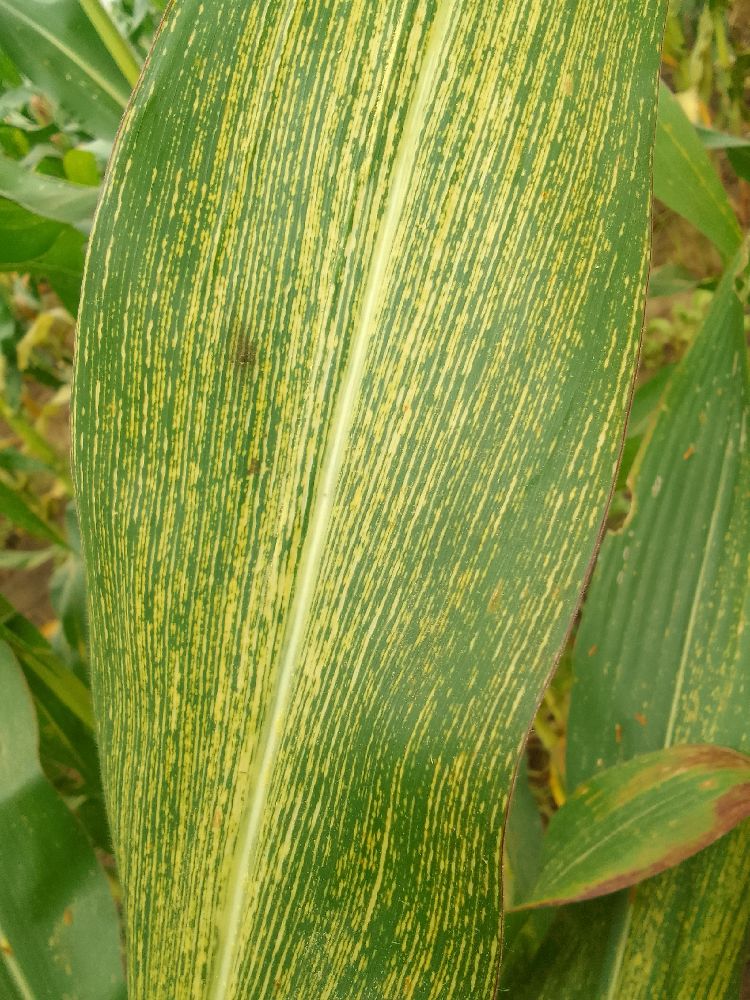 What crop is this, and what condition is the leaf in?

maize, maize streak virus
